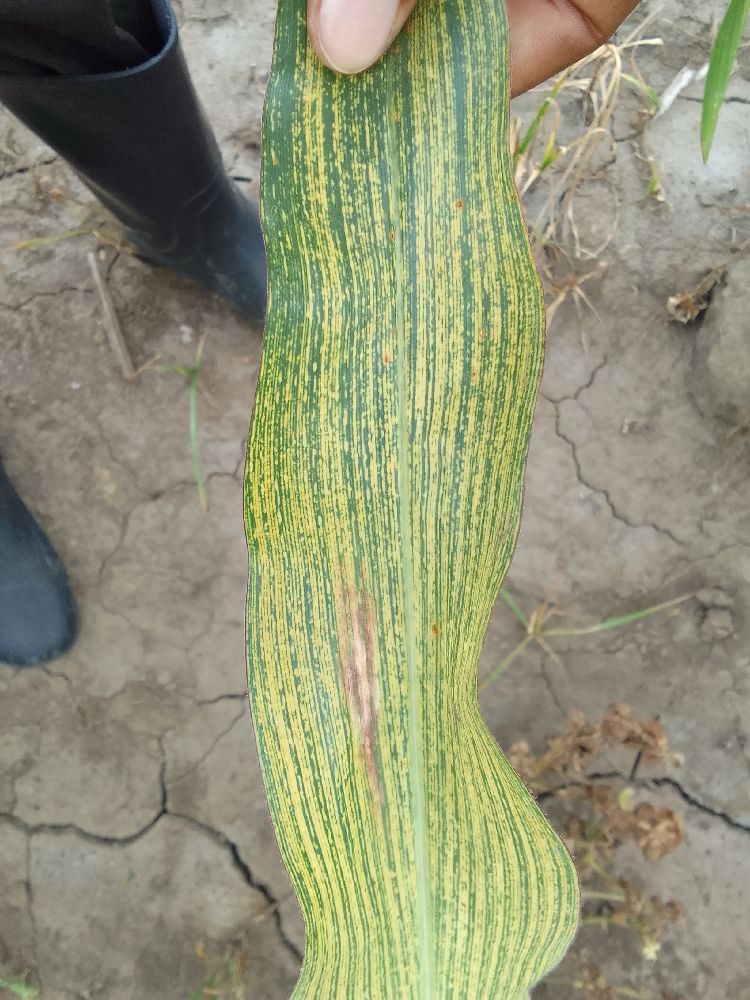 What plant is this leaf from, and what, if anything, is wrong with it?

maize, maize streak virus
